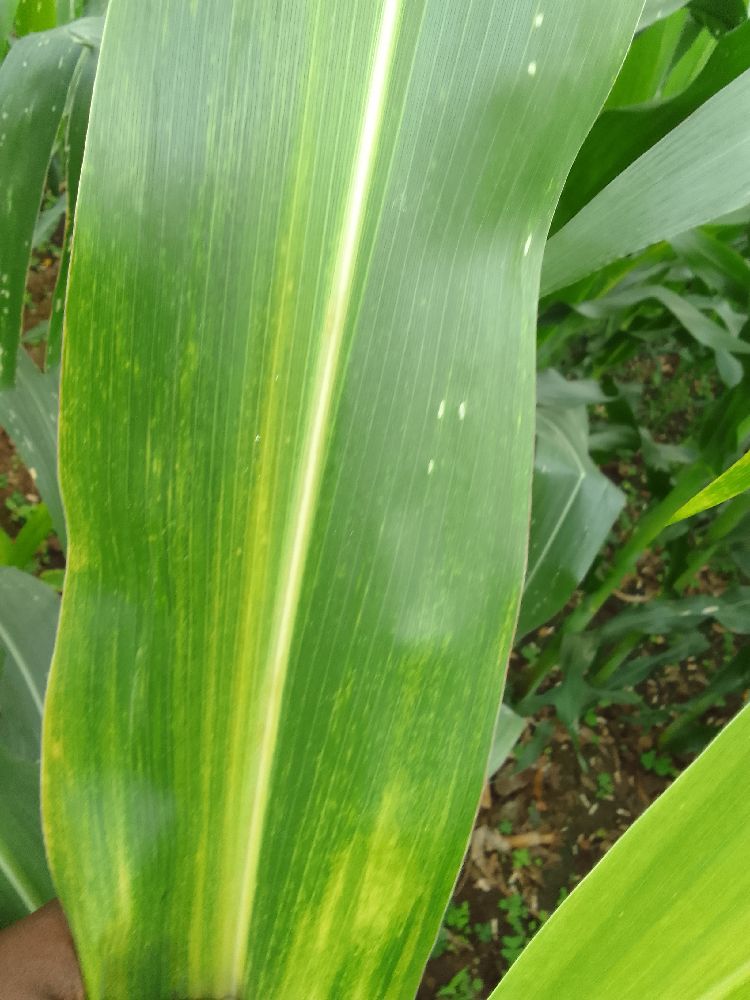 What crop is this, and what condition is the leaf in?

maize, maize lethal necrosis
